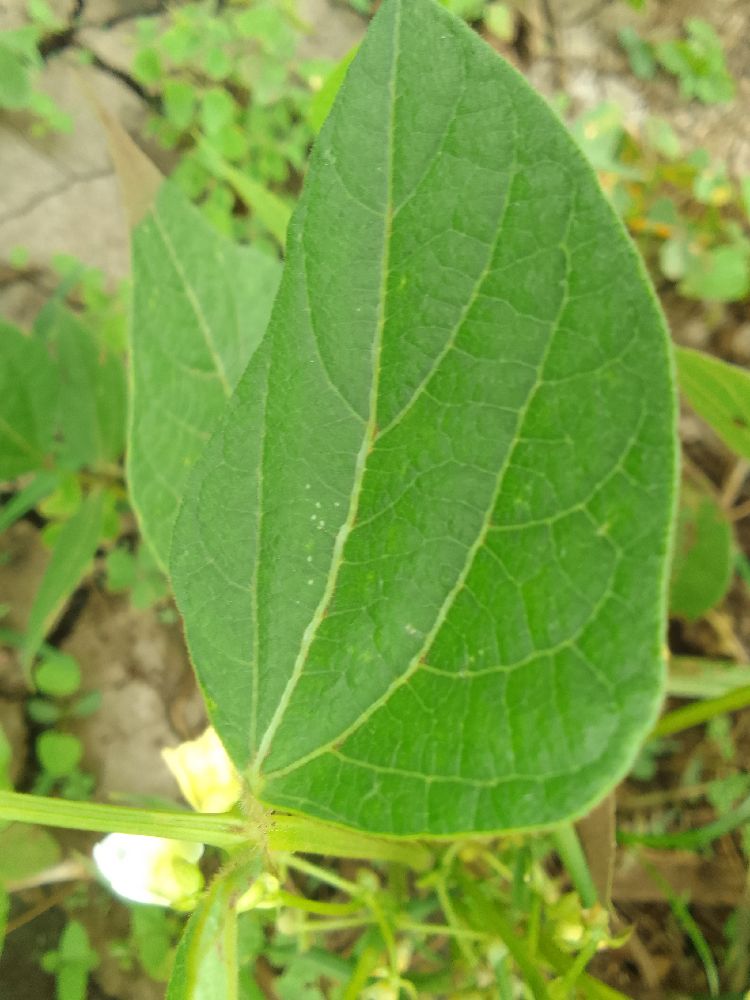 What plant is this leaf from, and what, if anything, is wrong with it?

common bean, healthy
